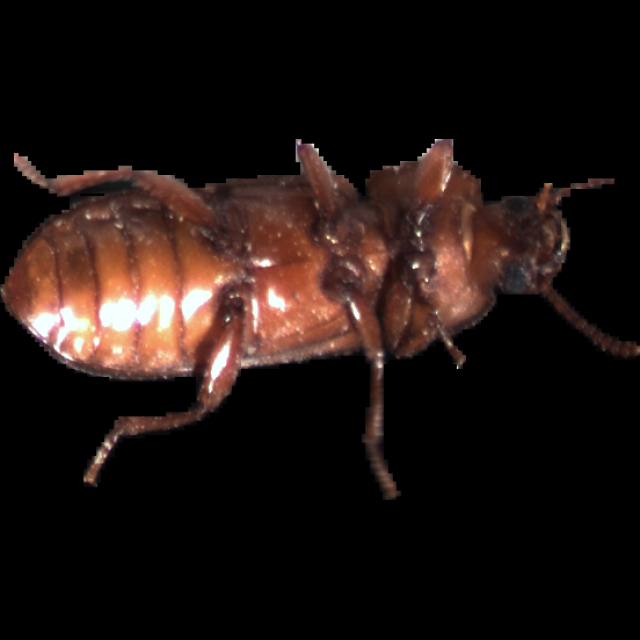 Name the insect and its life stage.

mealworm beetle
